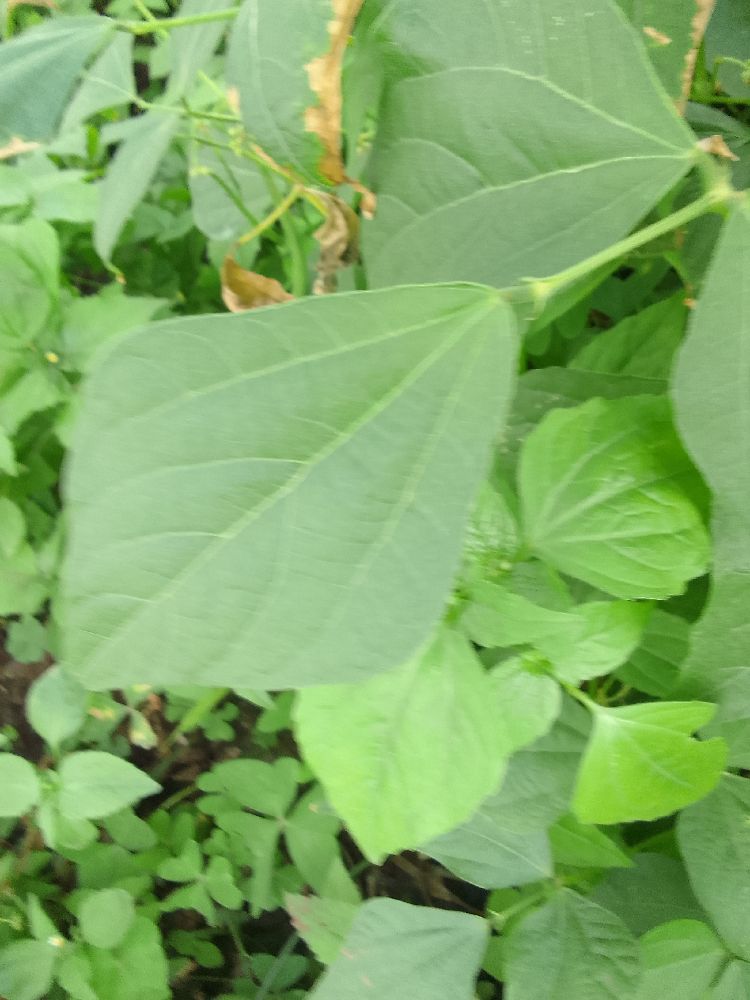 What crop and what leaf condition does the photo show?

common bean, healthy
